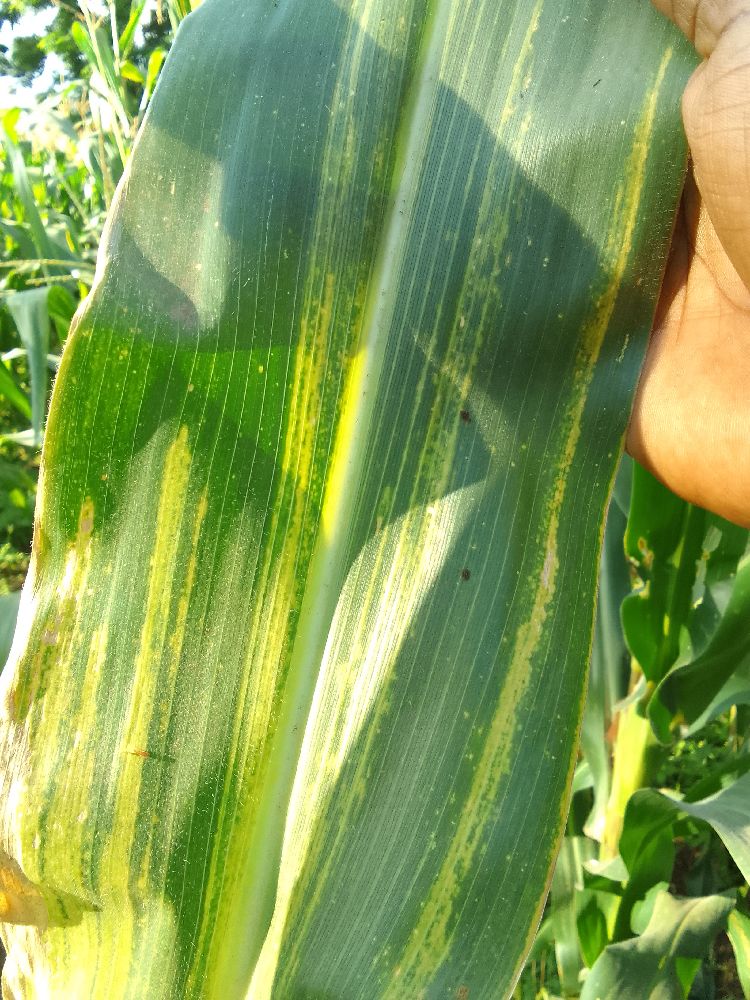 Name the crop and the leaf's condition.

maize, maize lethal necrosis
